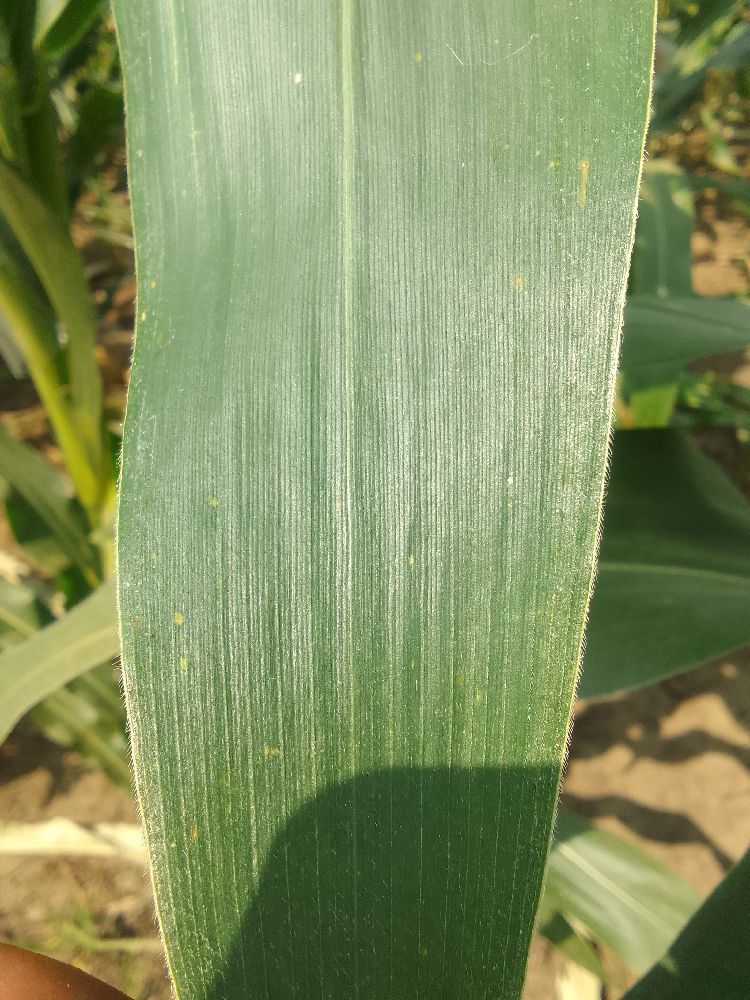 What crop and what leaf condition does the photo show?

maize, healthy
